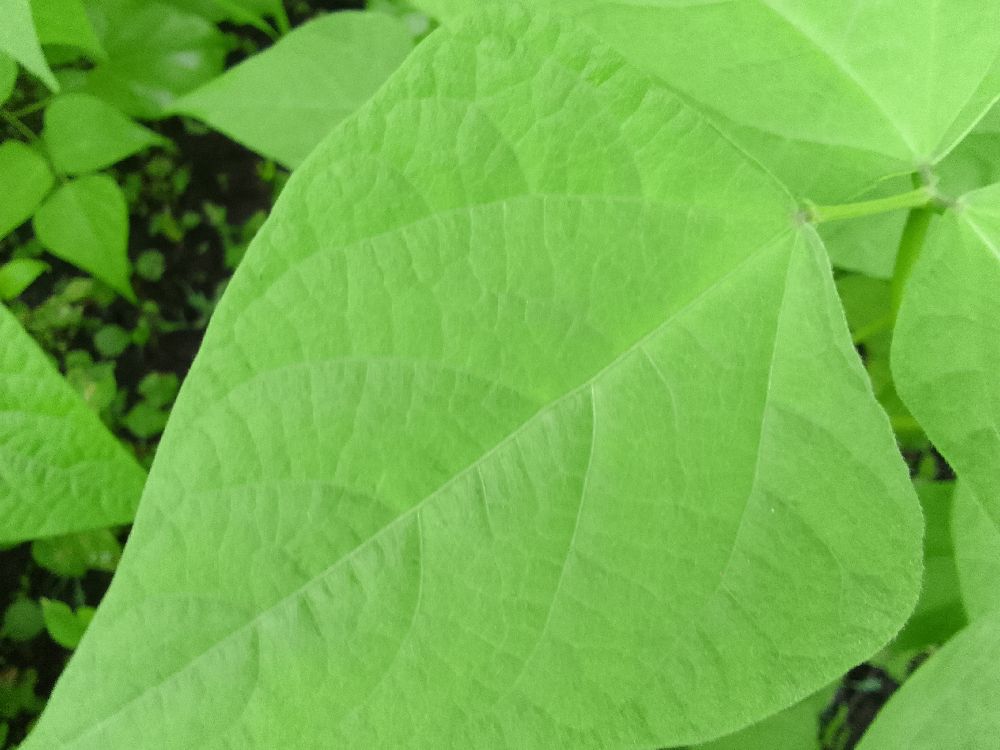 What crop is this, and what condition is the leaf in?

common bean, healthy
